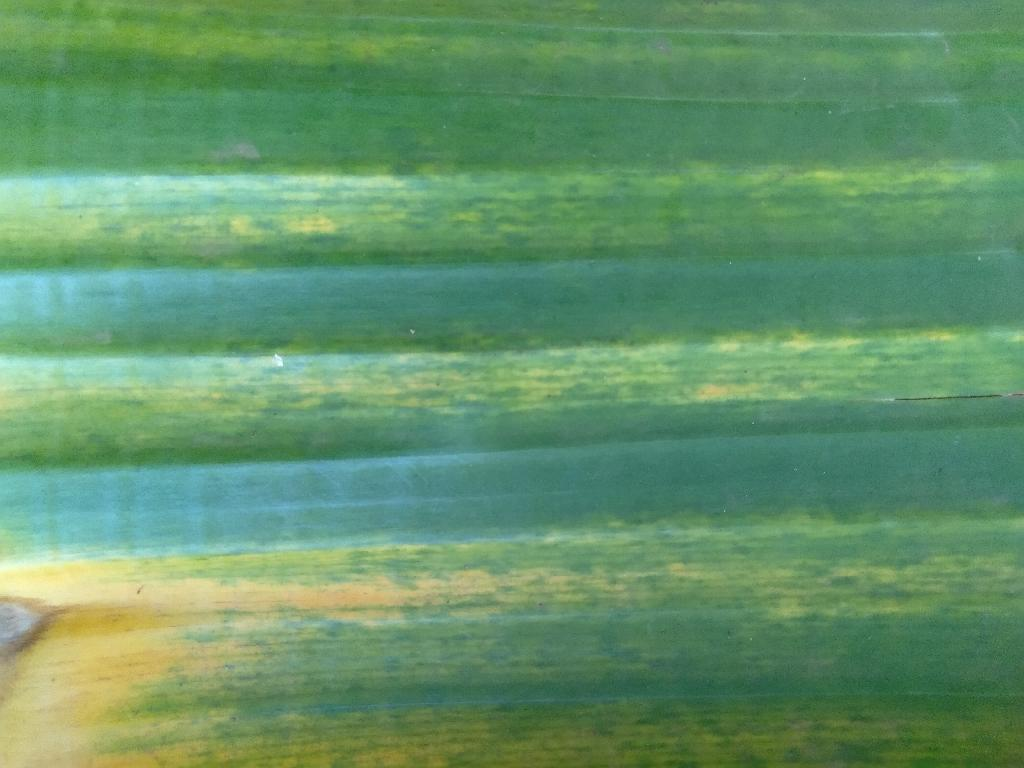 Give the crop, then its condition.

banana, fusarium wilt race 1
